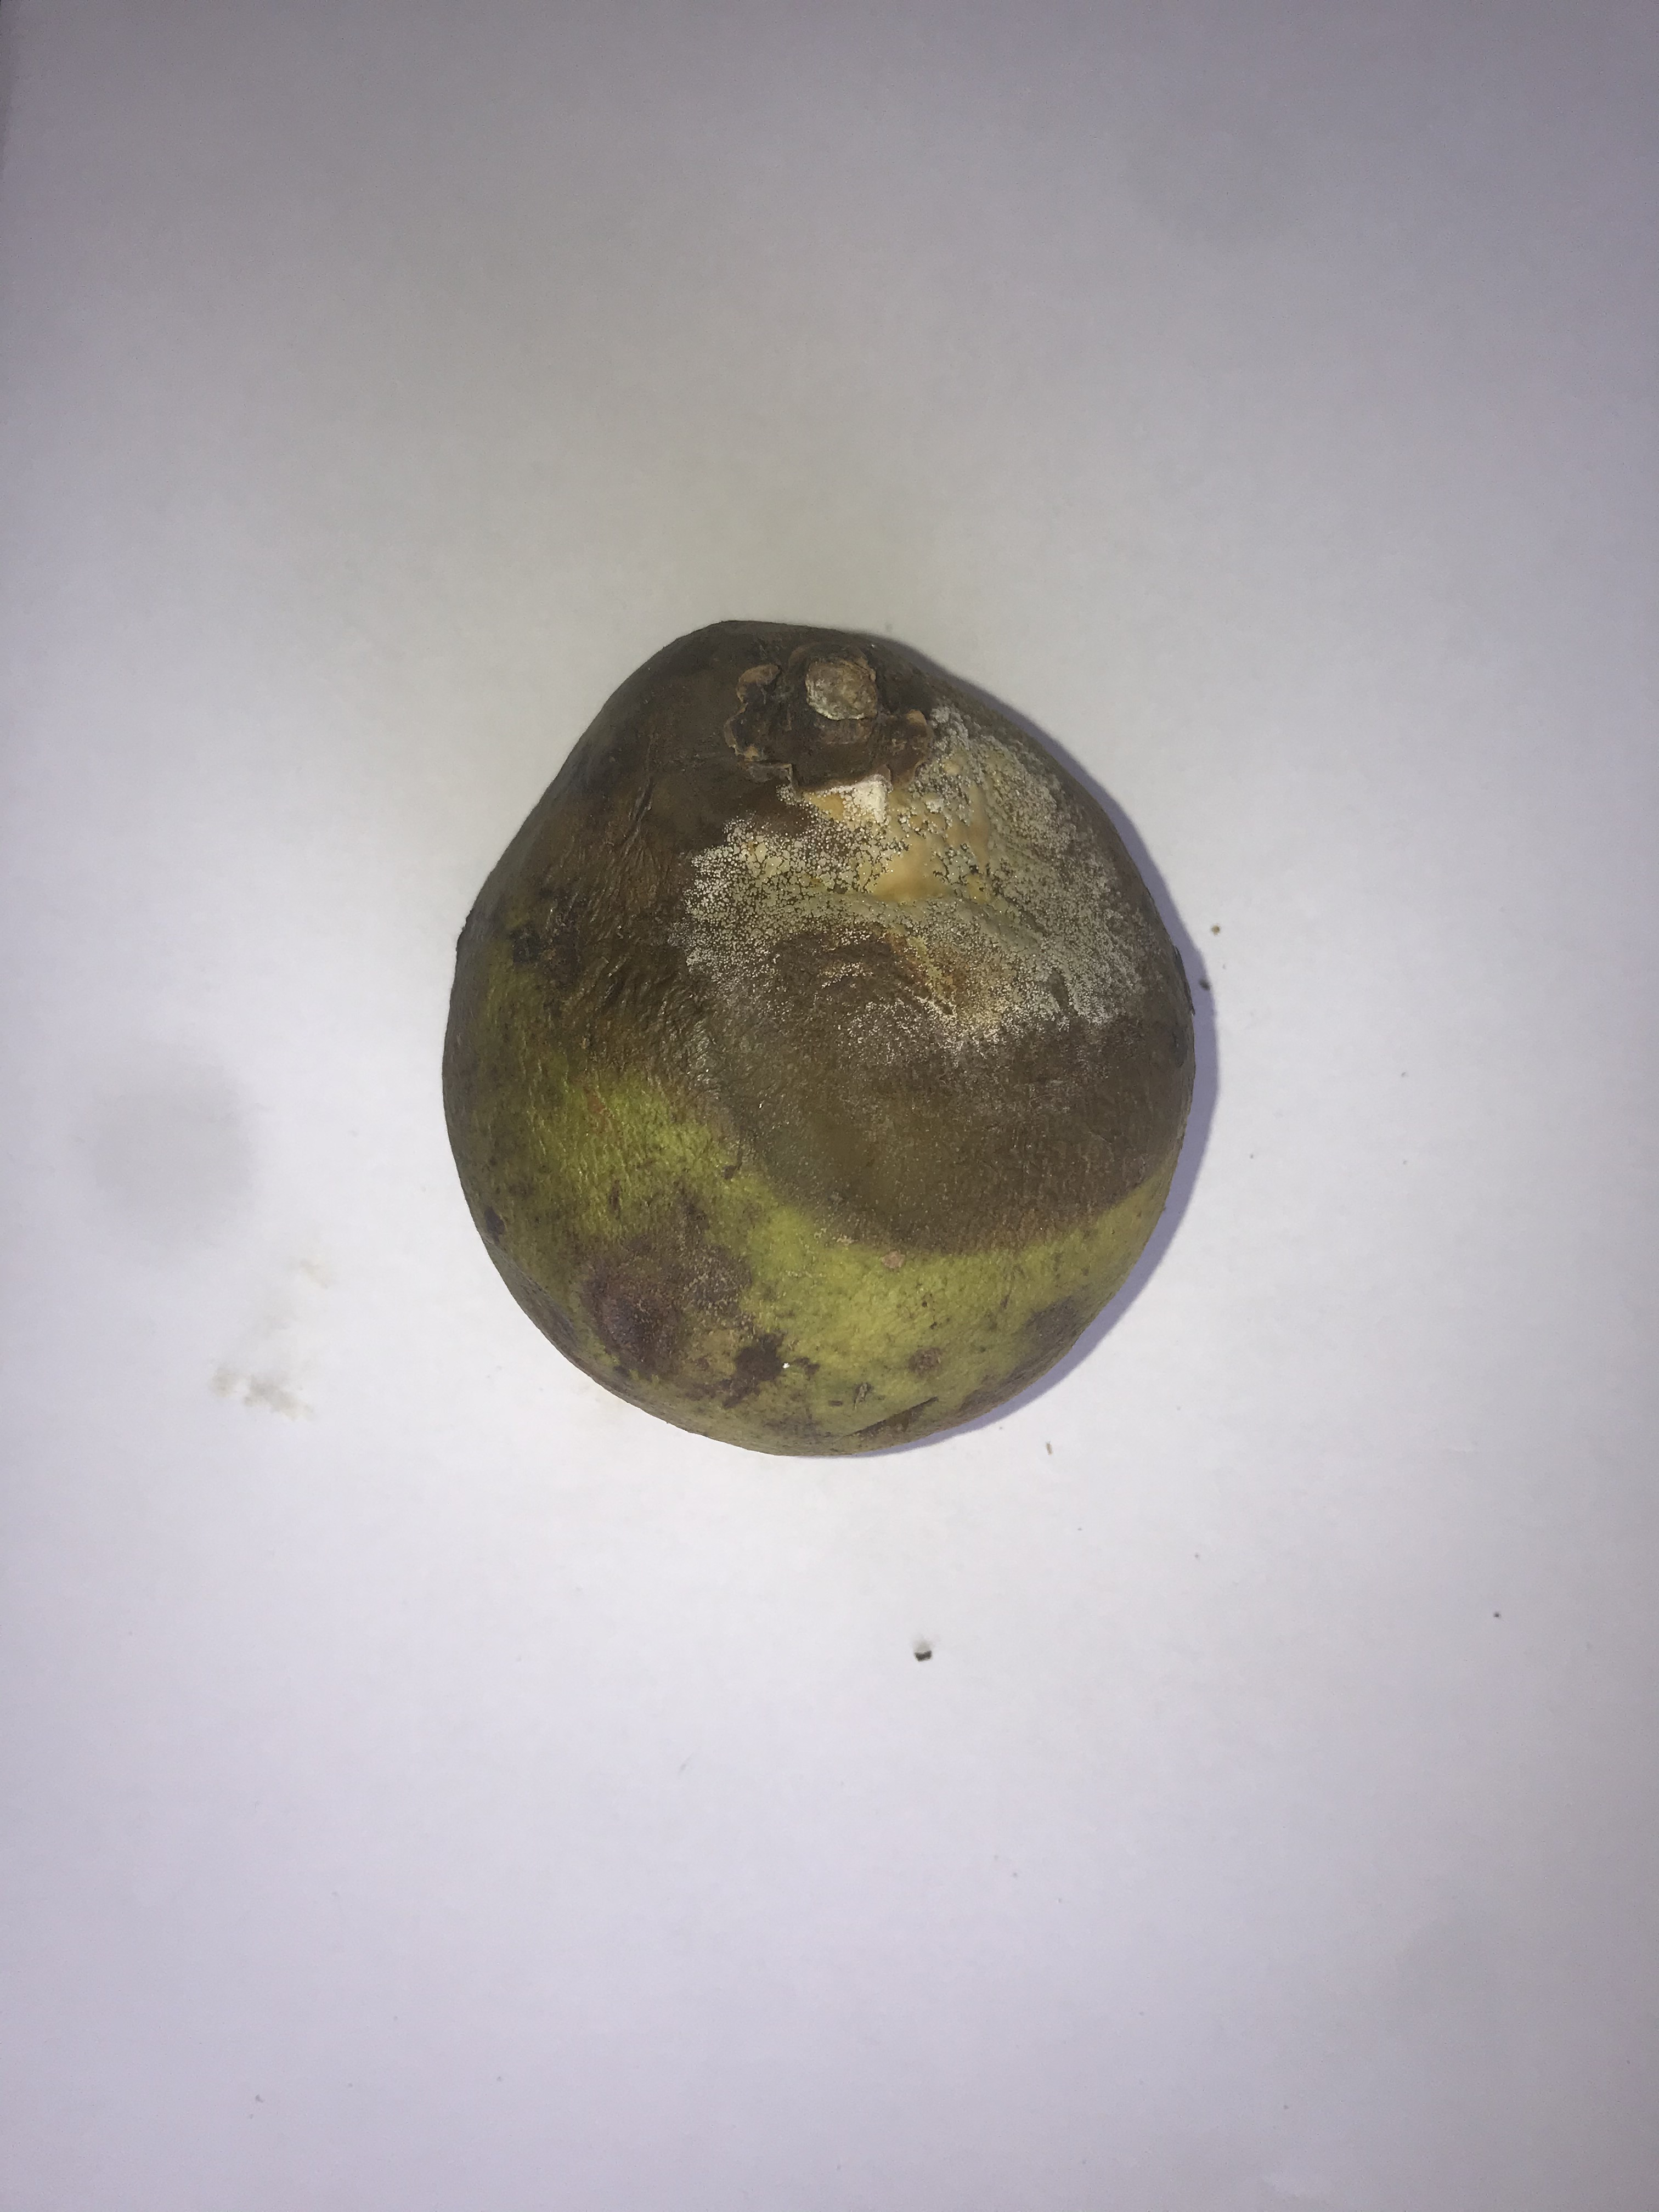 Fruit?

pequi
